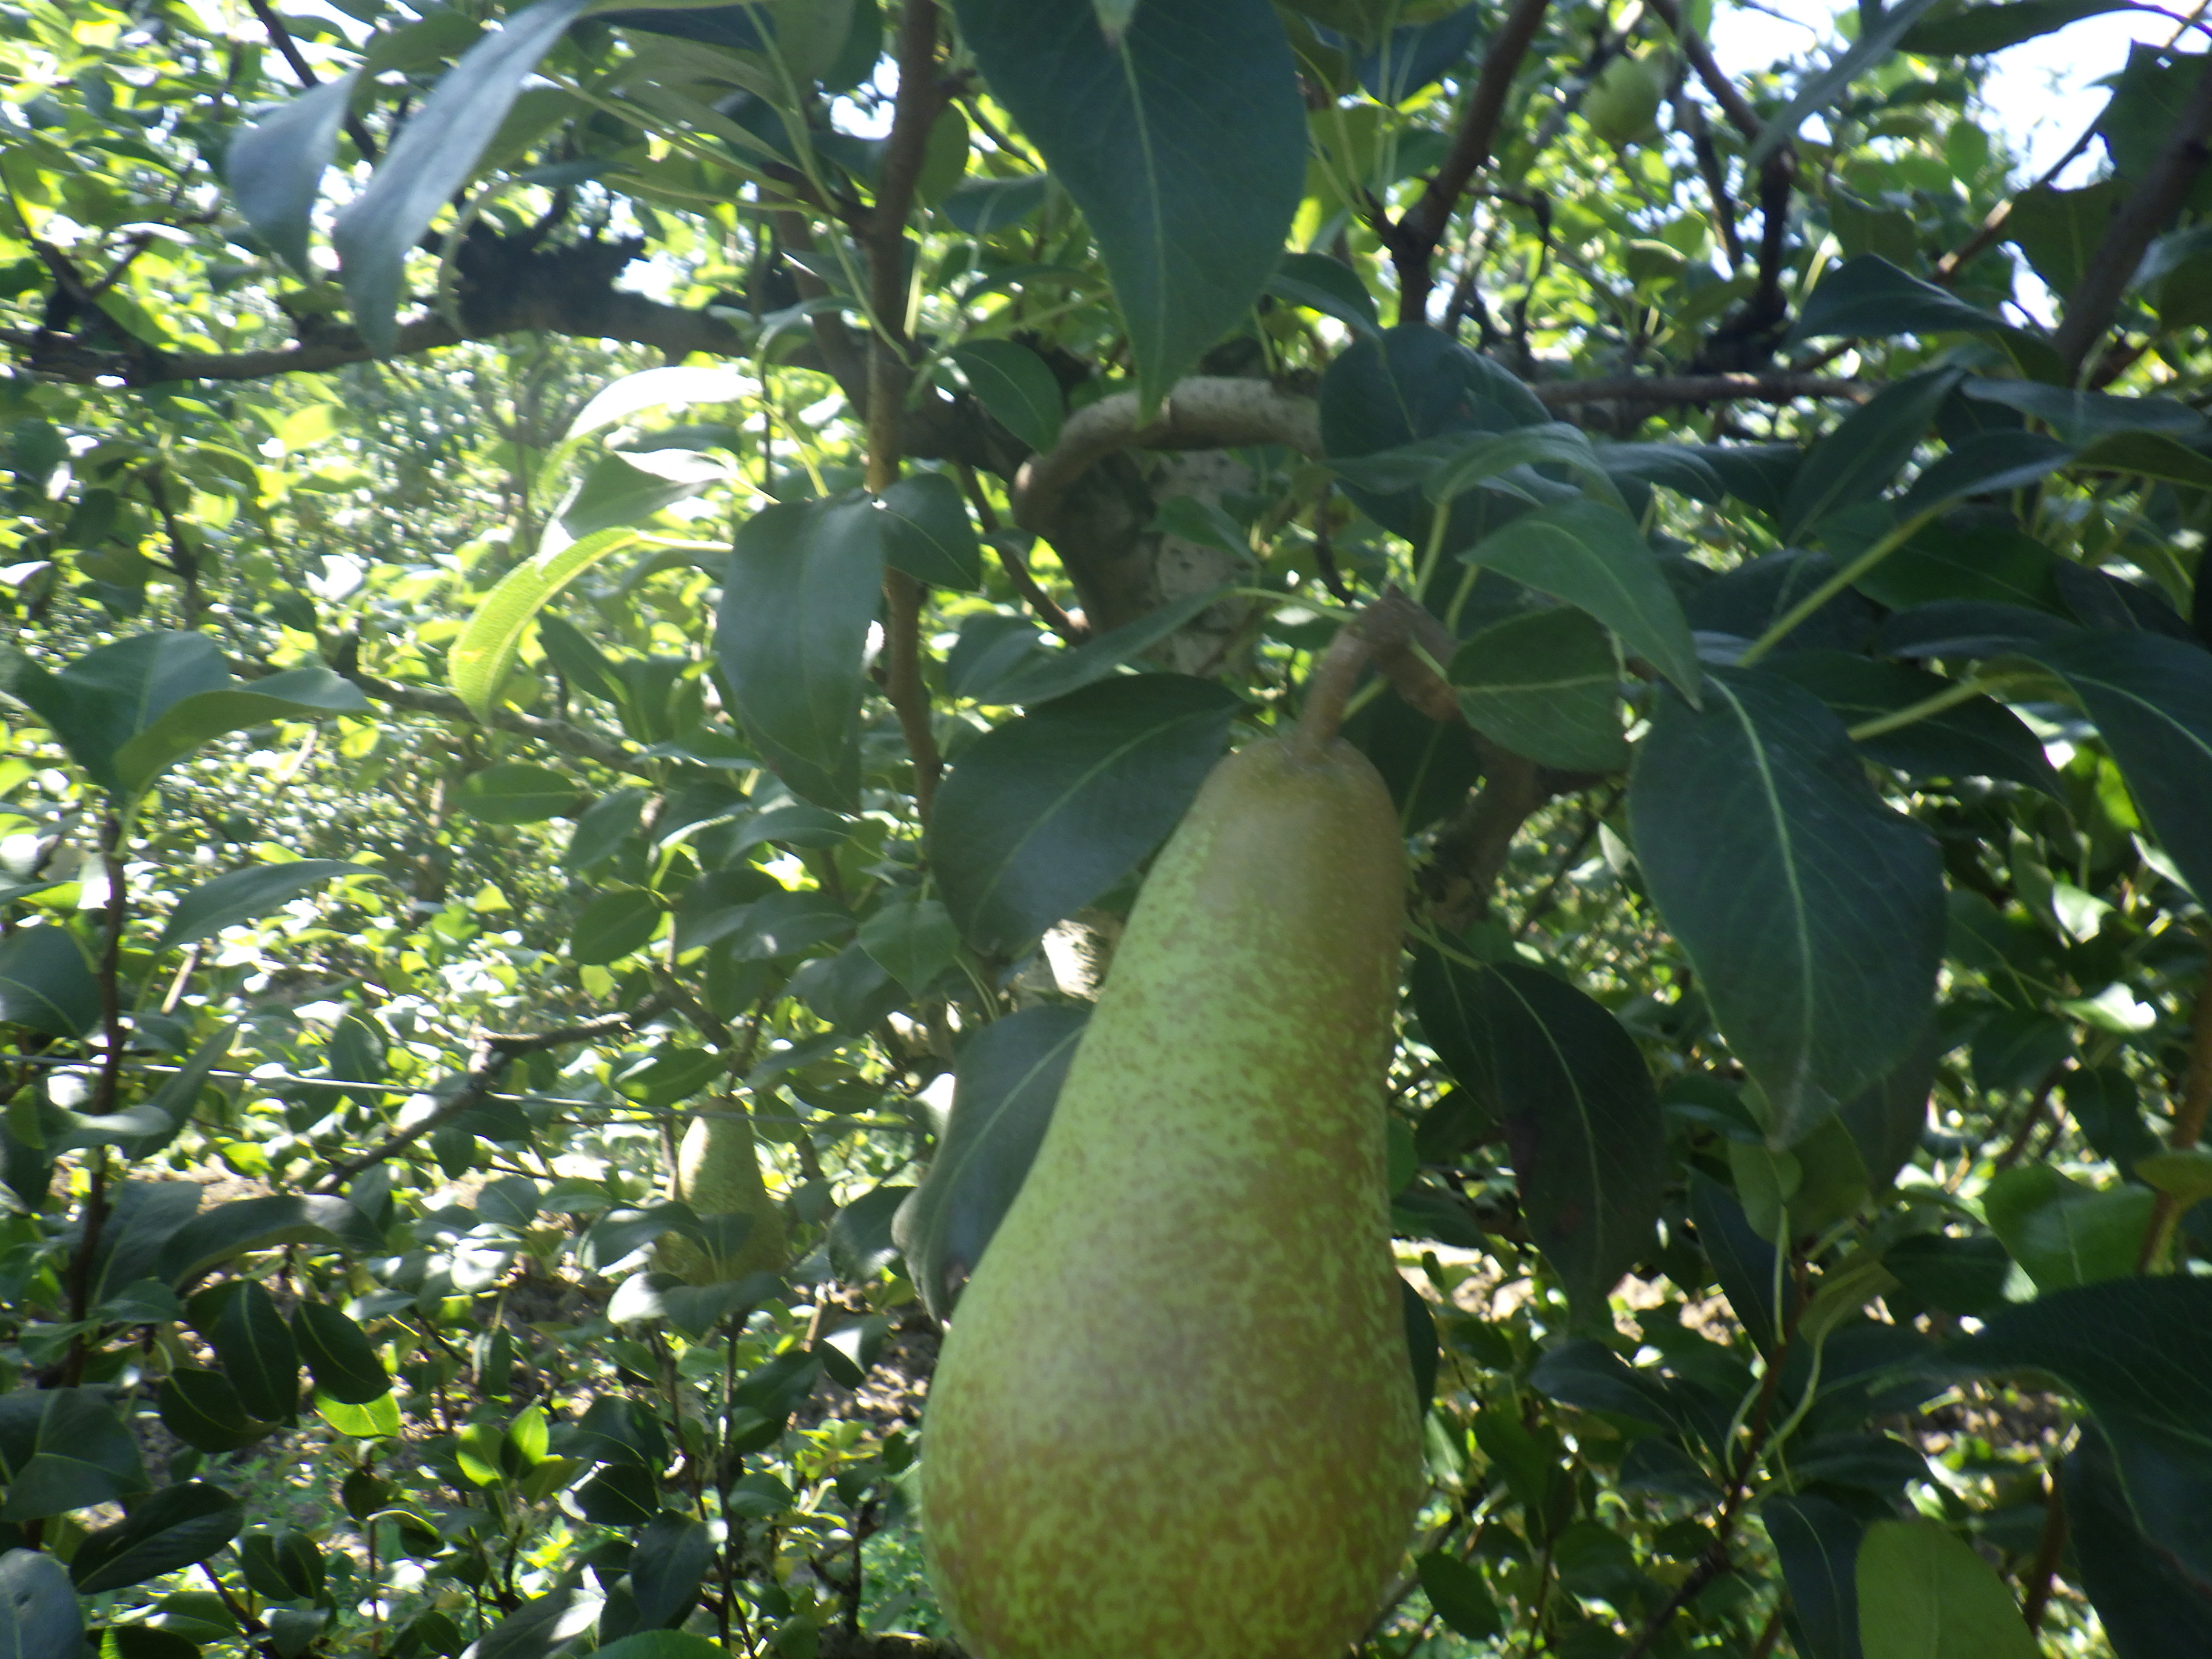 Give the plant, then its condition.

pear, healthy
